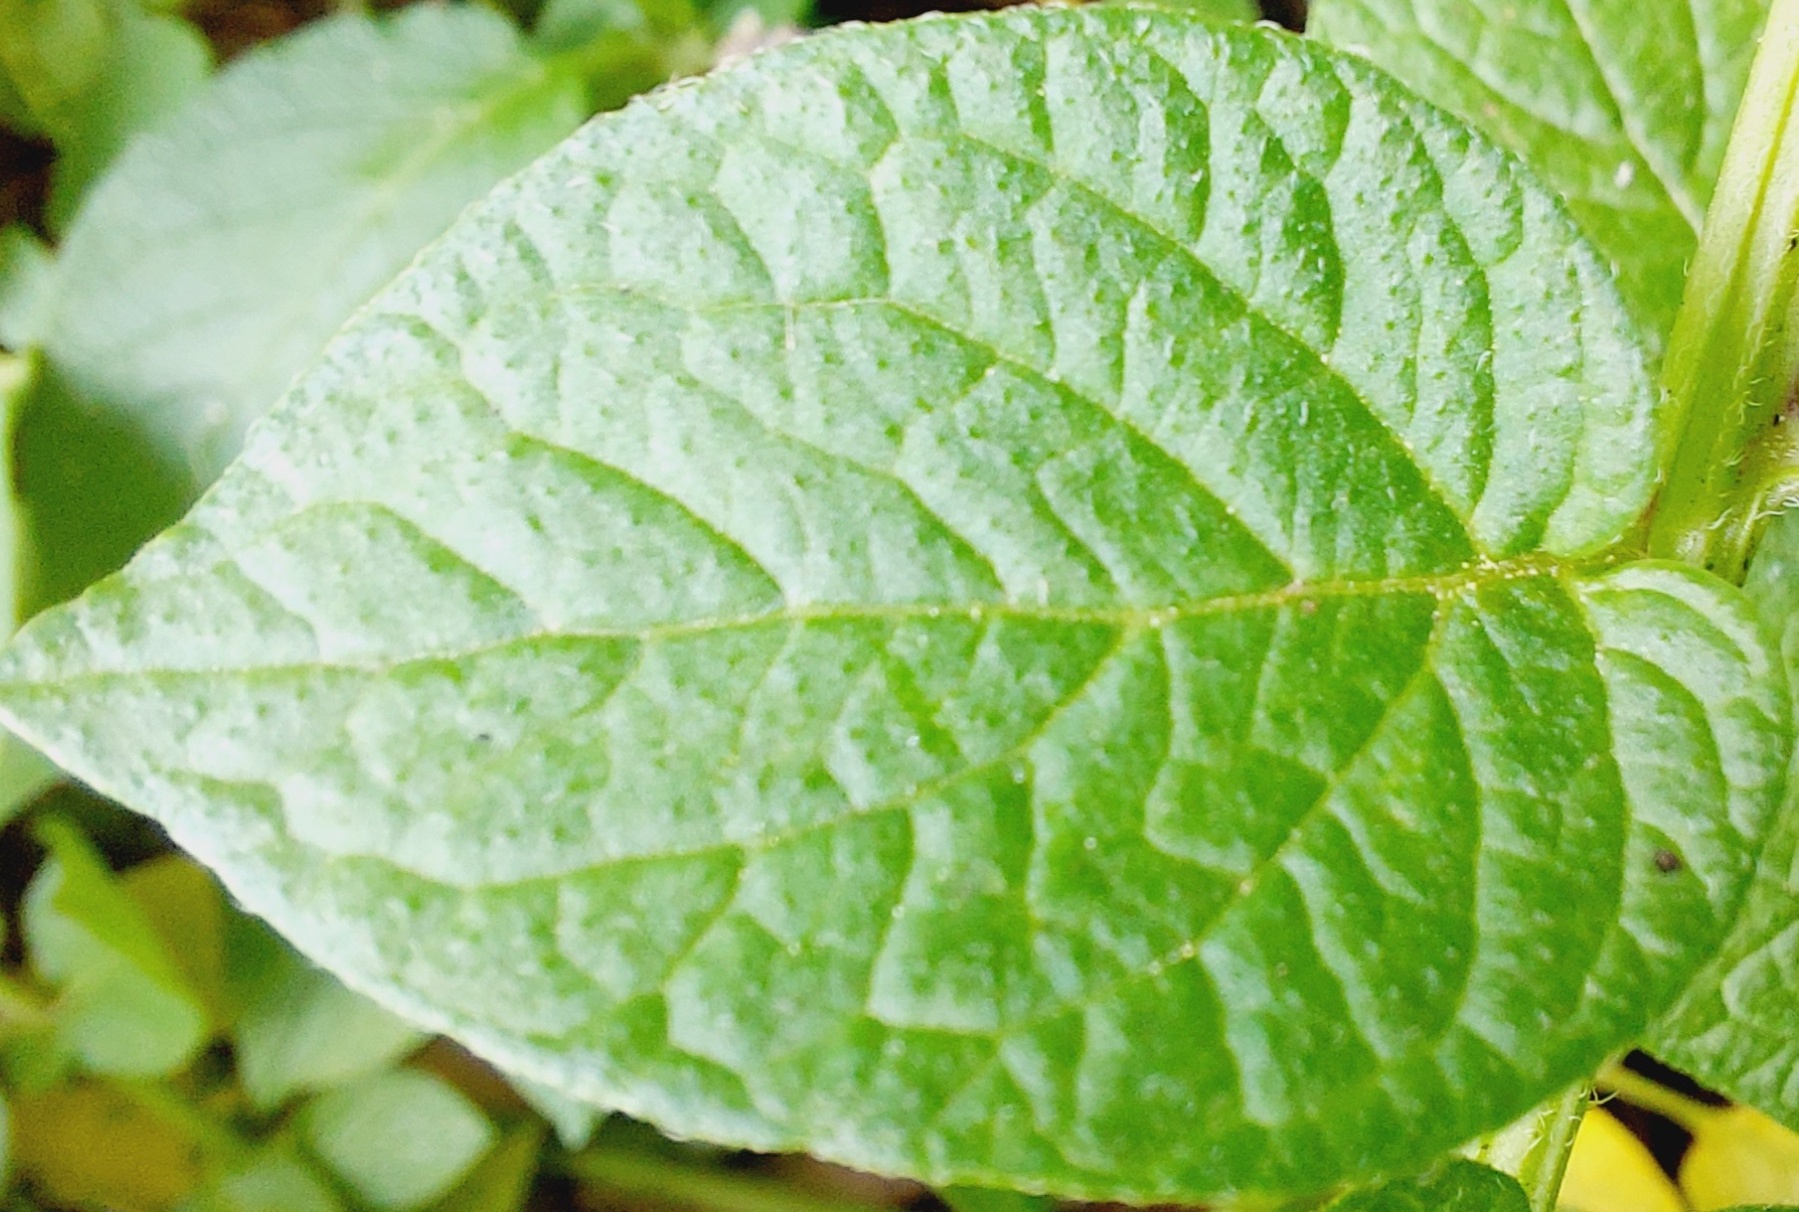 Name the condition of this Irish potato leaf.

healthy
